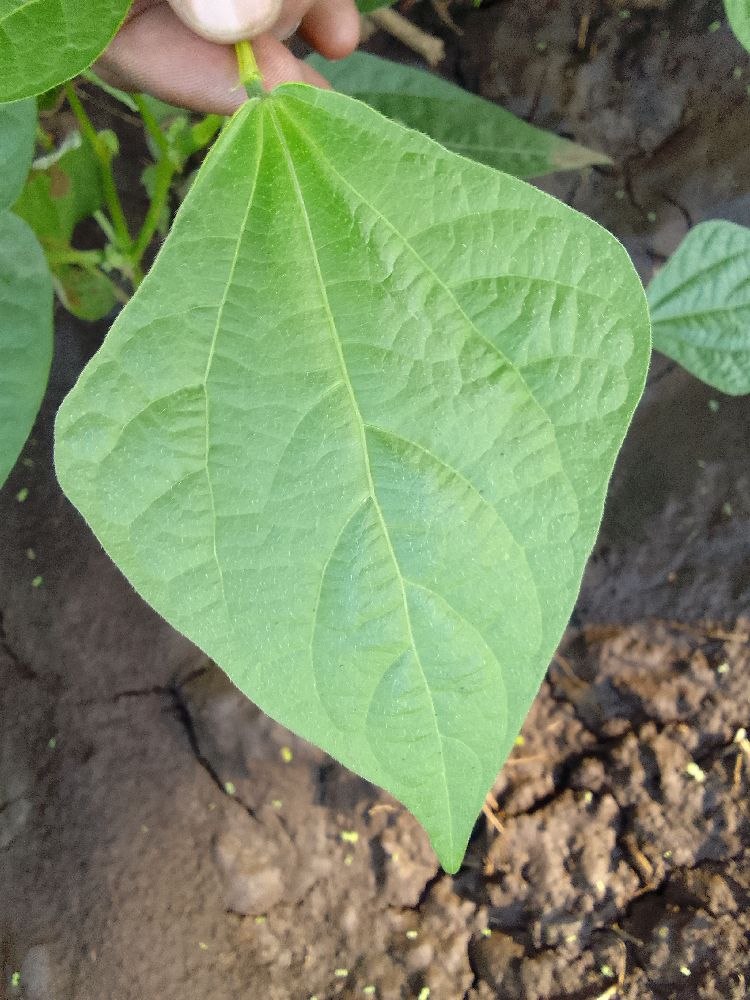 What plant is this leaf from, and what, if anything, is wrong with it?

common bean, healthy
